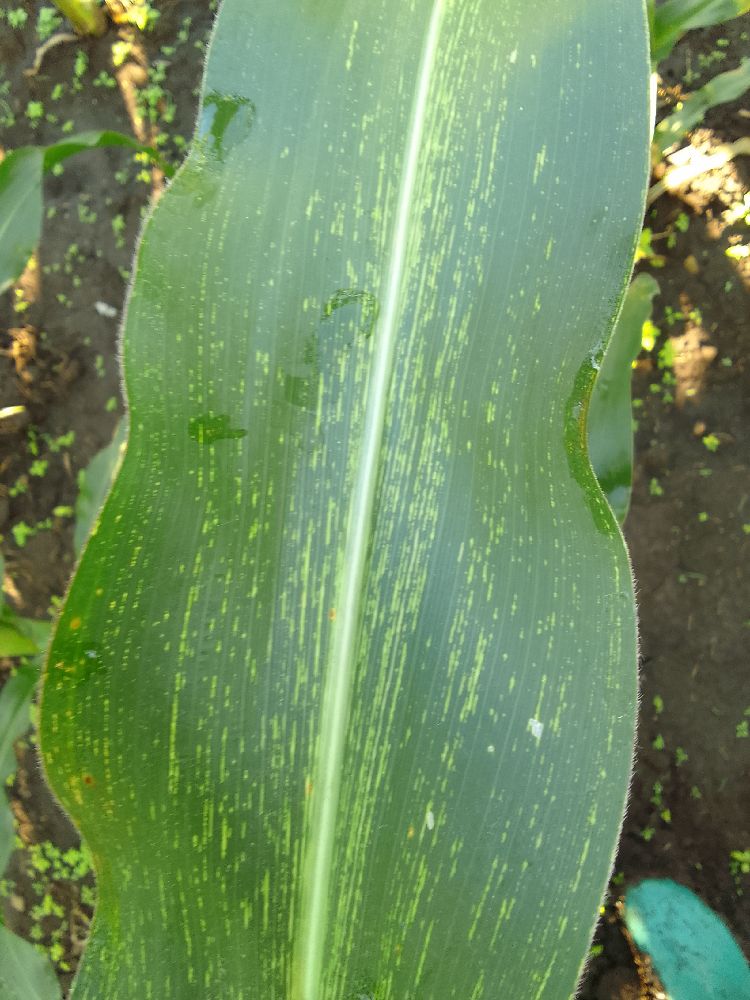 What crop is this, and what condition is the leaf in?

maize, maize streak virus
